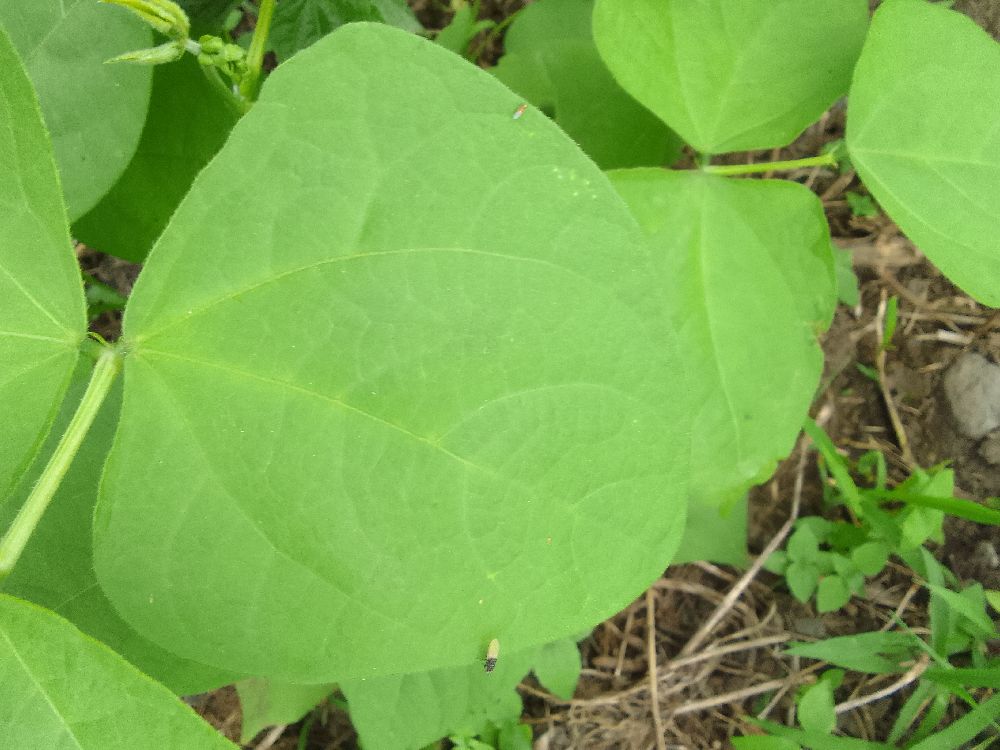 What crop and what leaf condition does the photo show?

common bean, healthy
